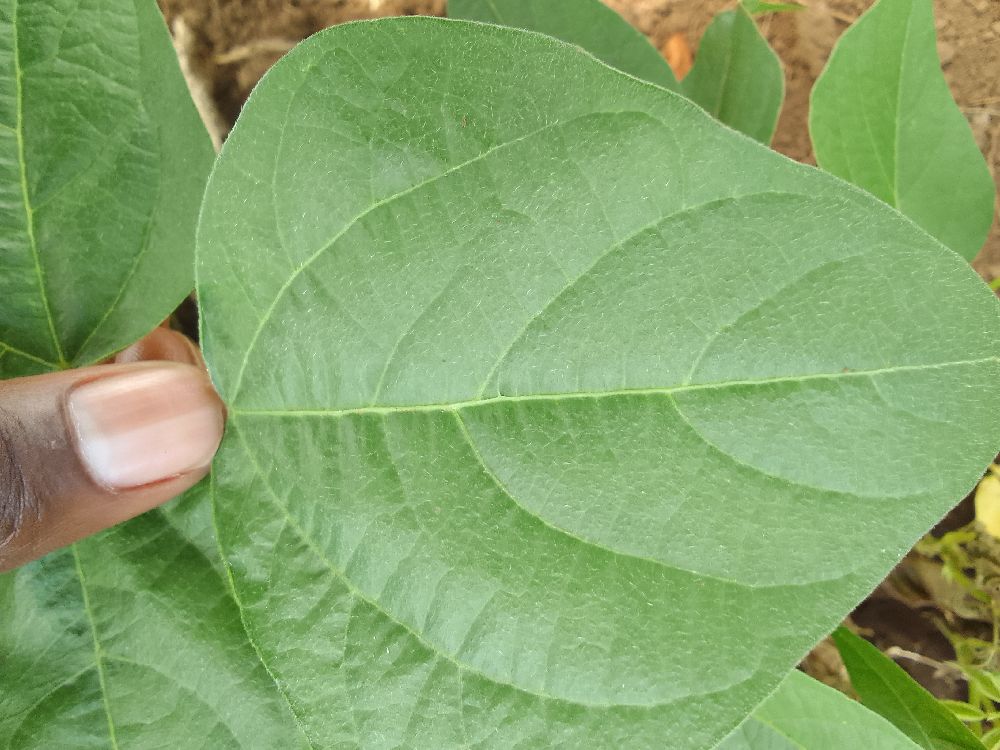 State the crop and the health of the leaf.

common bean, healthy
